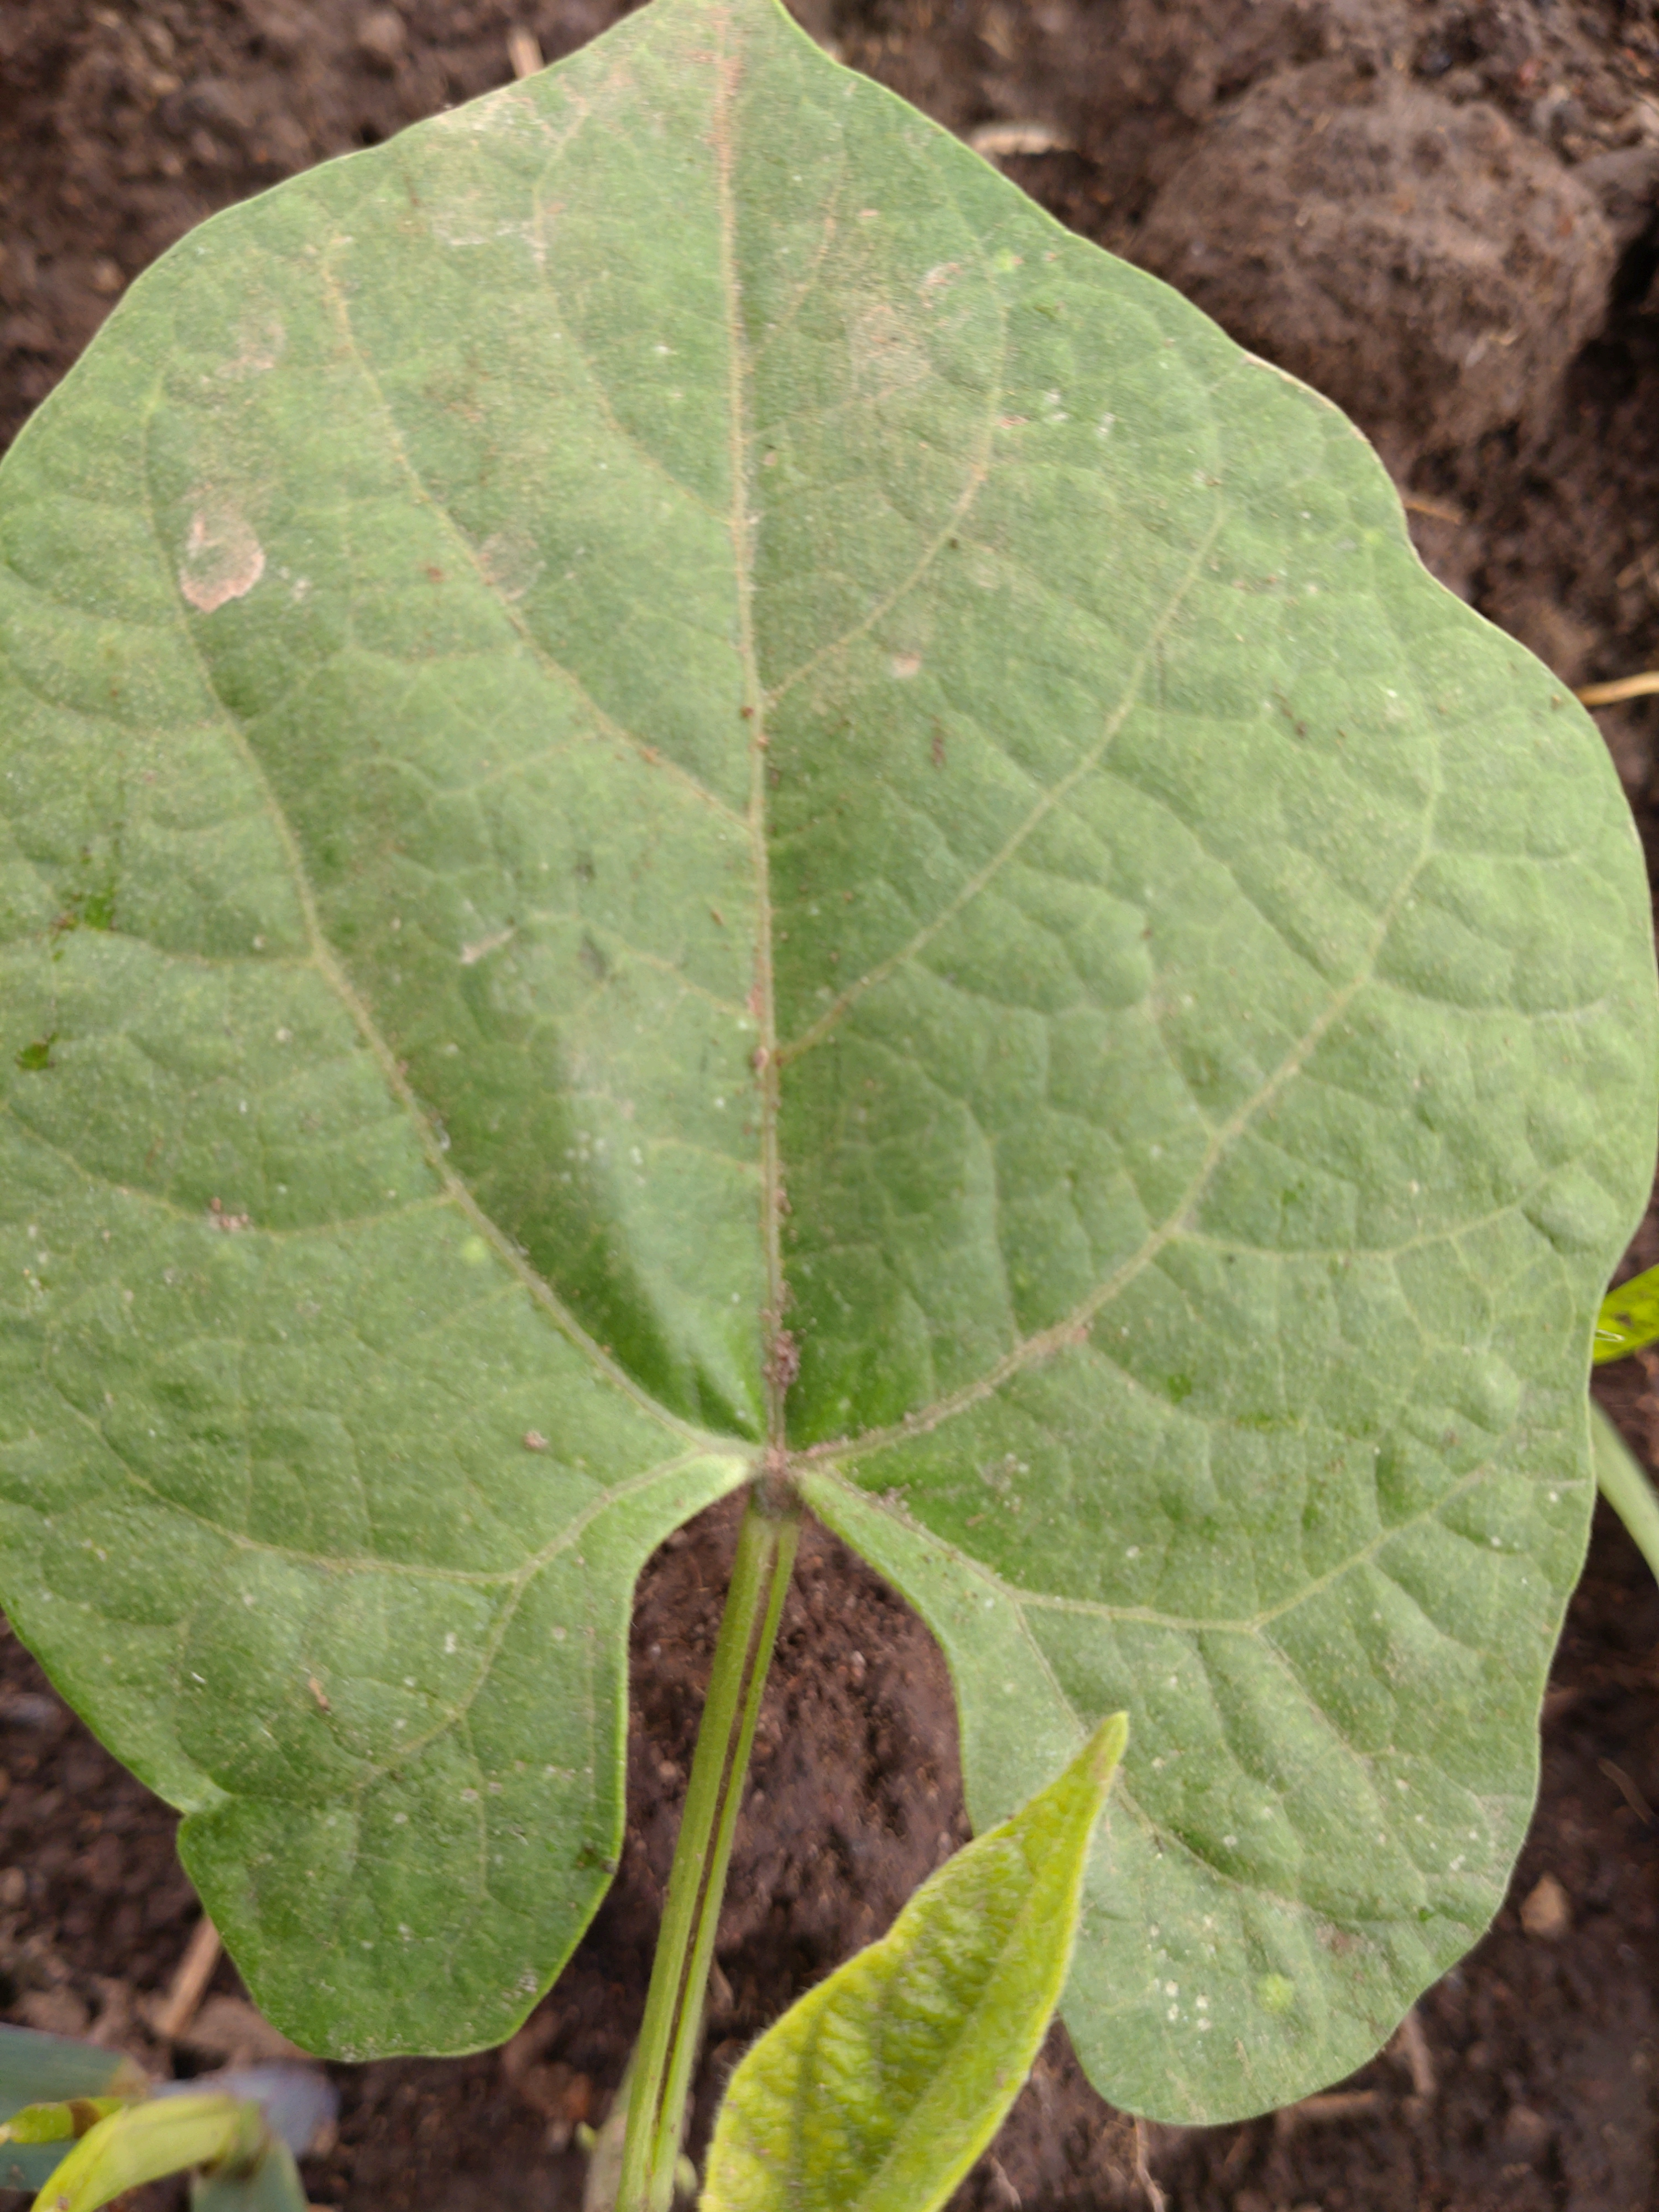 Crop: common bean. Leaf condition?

healthy
